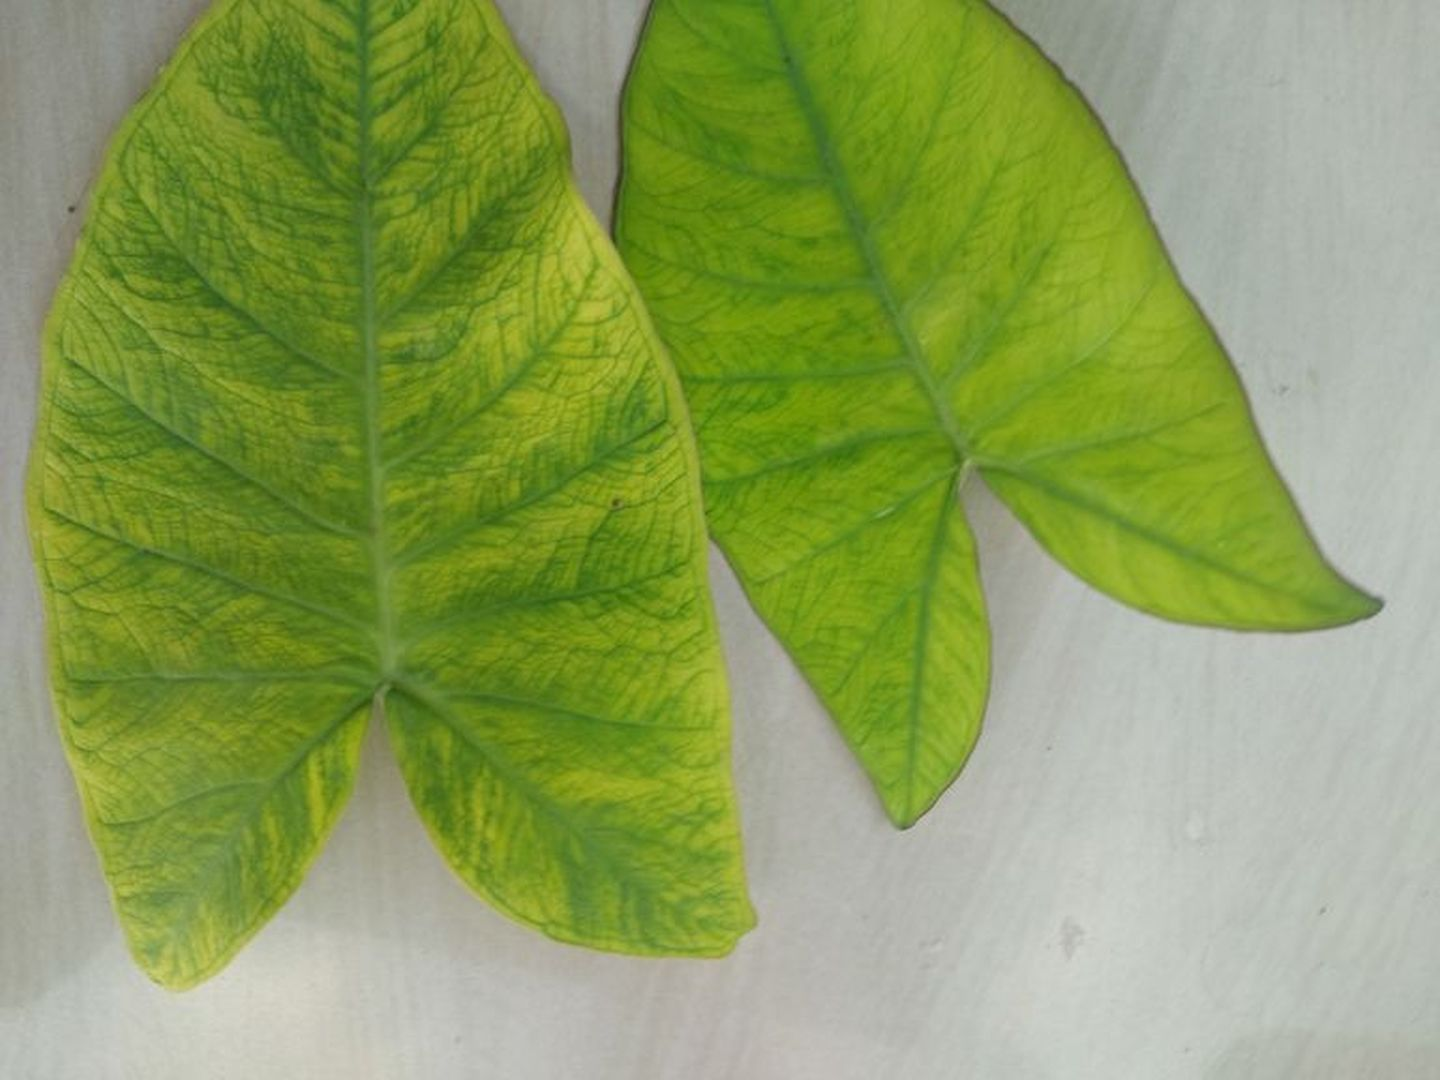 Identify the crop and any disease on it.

taro, mosaic
